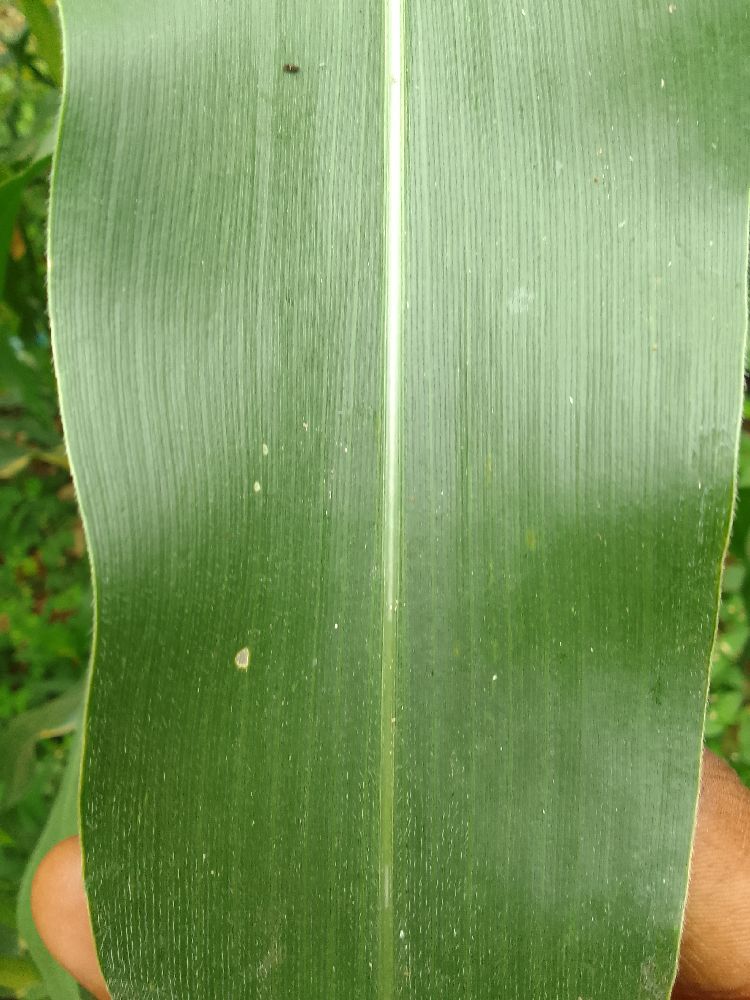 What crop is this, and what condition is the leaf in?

maize, healthy
